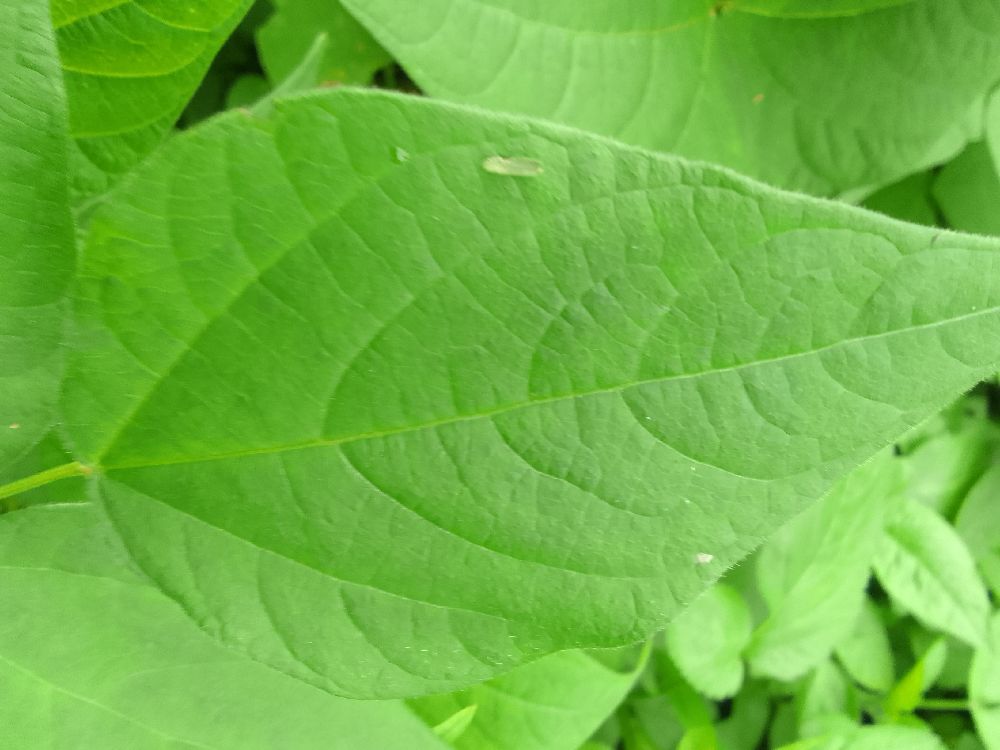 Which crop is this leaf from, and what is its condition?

common bean, healthy
